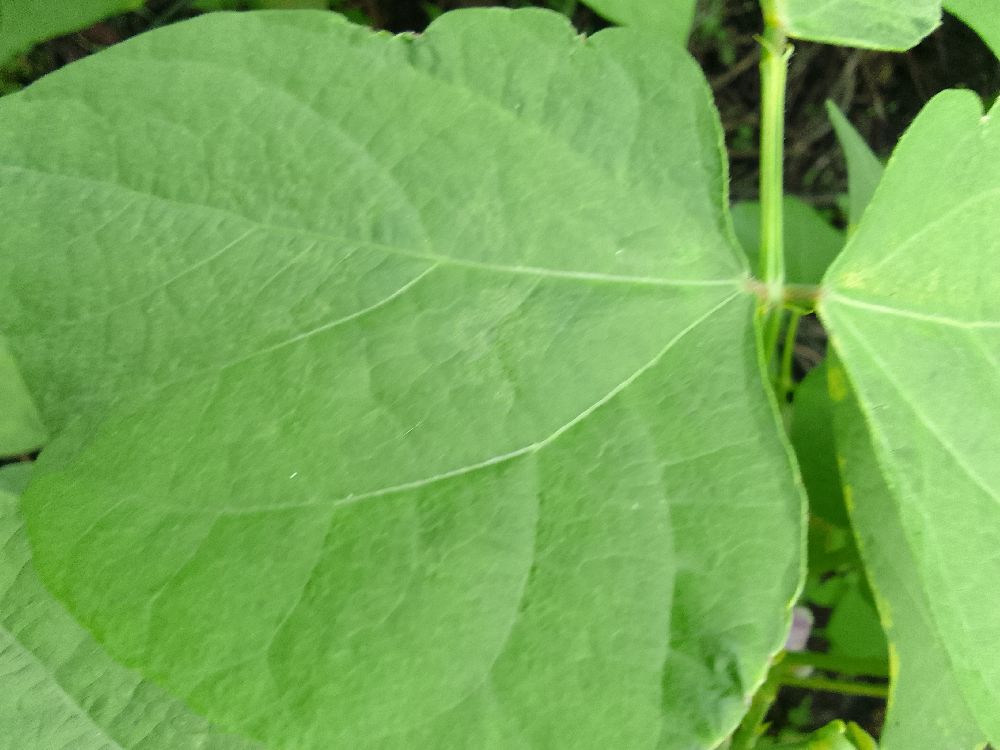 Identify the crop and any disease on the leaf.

common bean, healthy
